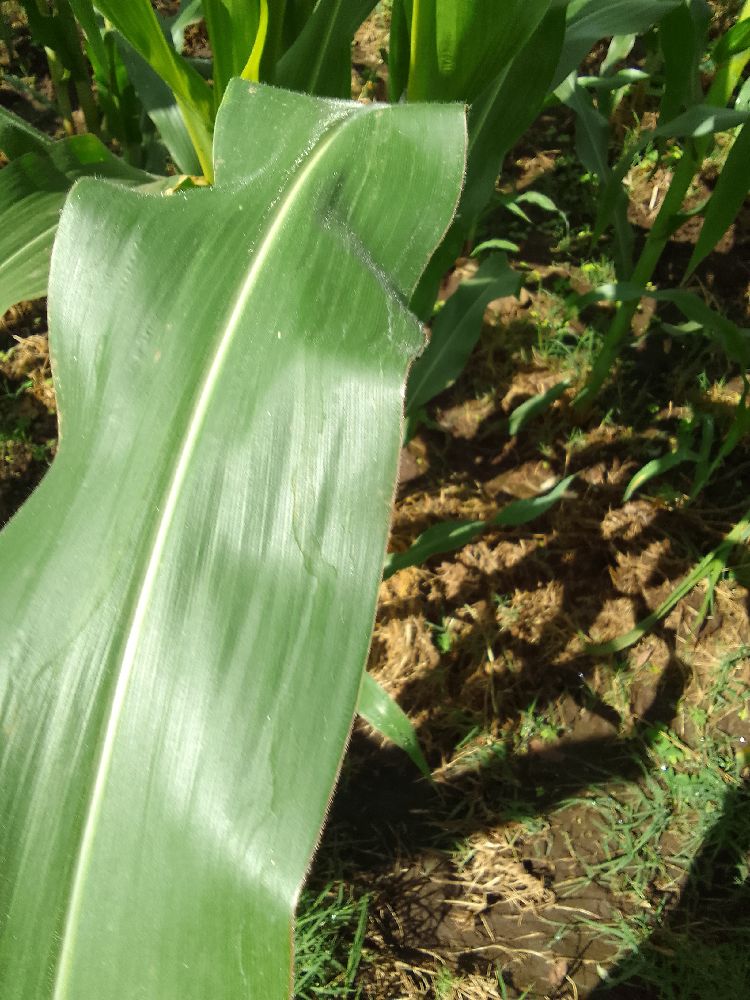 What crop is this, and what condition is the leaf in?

maize, healthy
